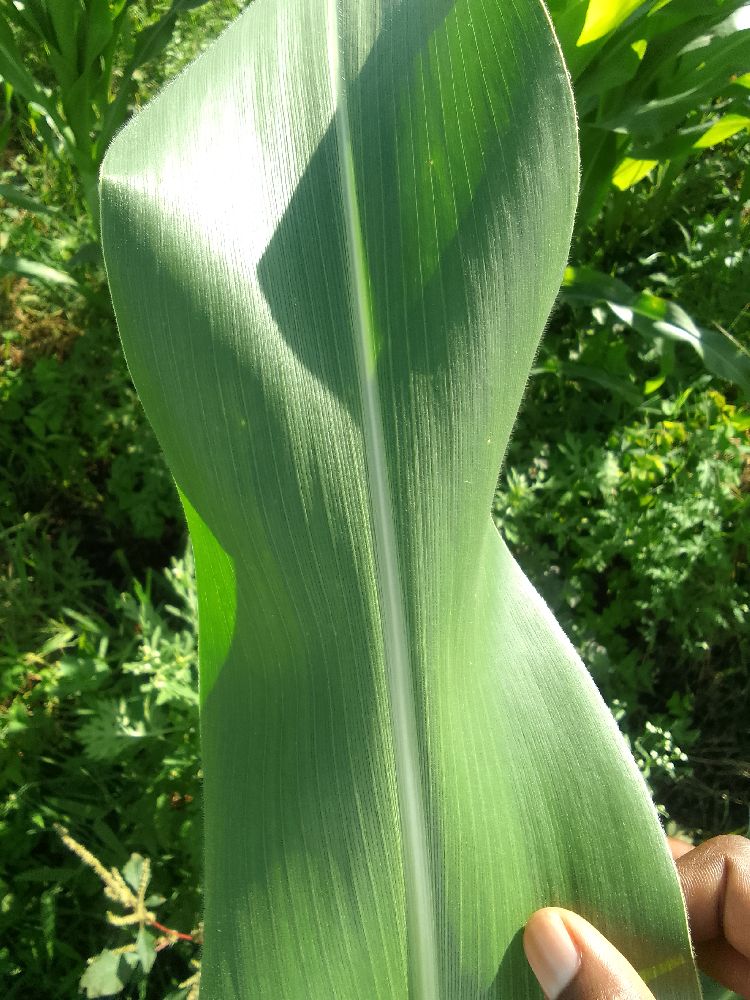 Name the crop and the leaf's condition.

maize, healthy
